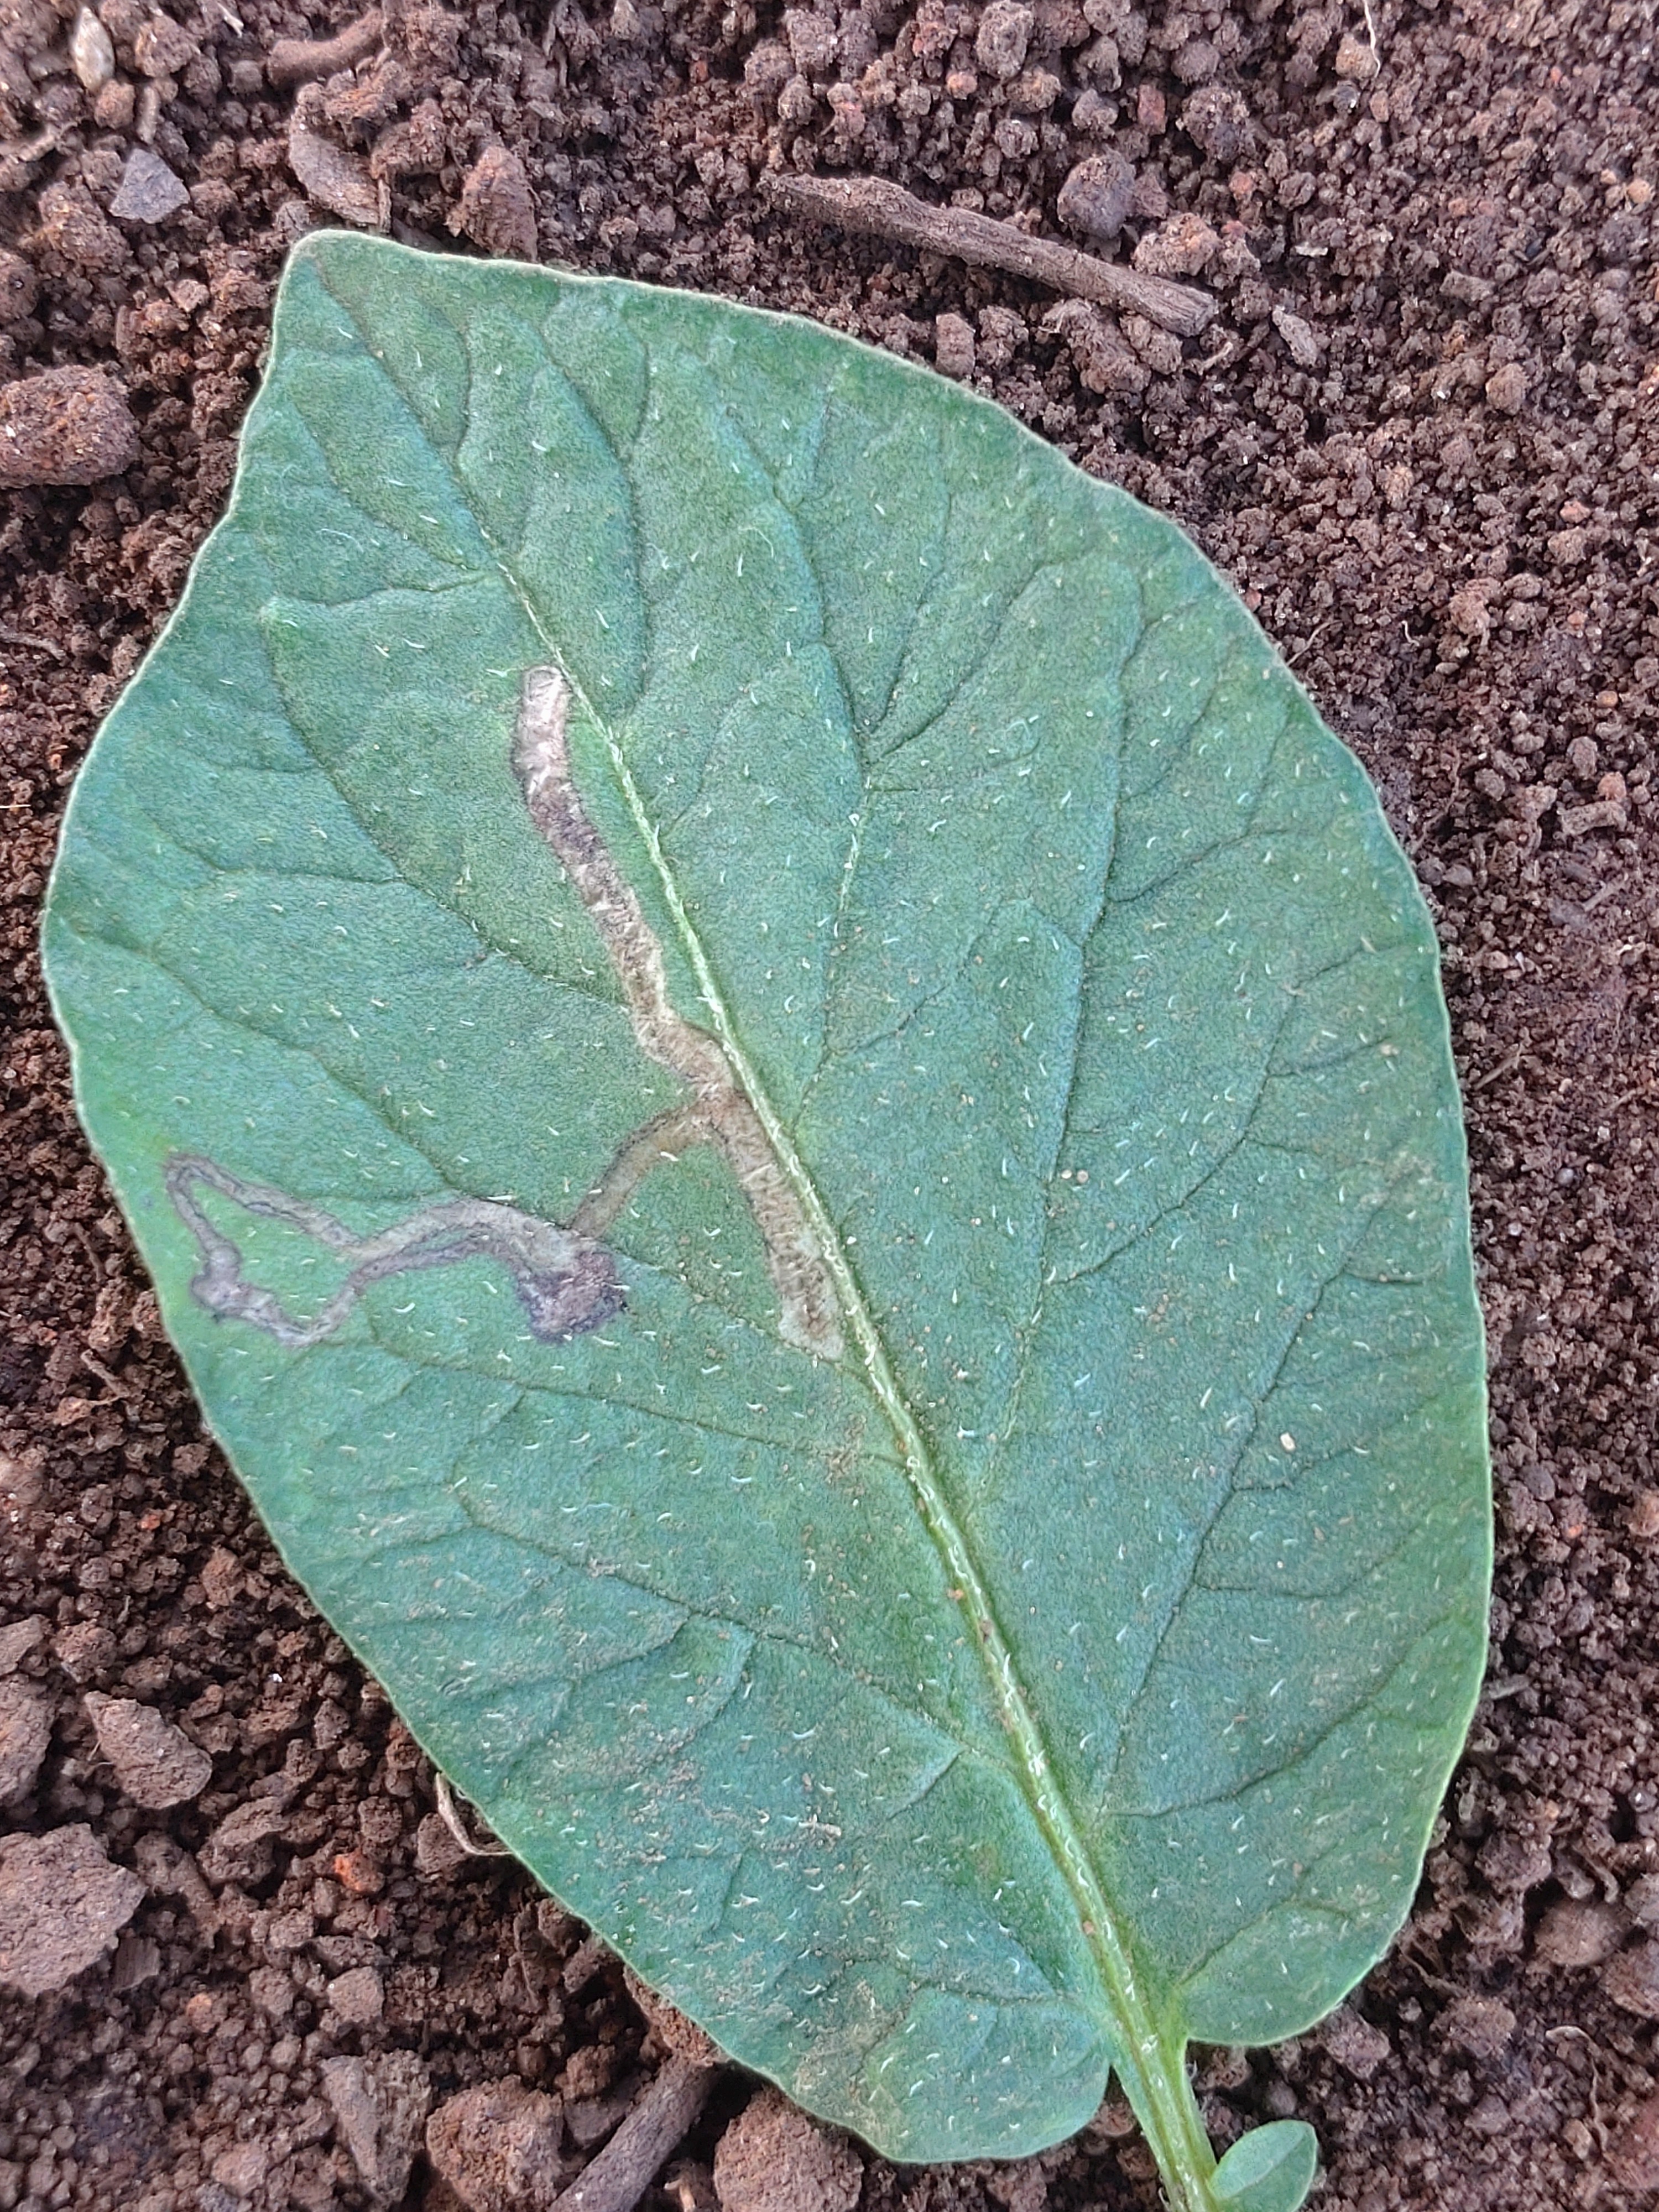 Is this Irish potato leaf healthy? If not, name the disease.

early blight
